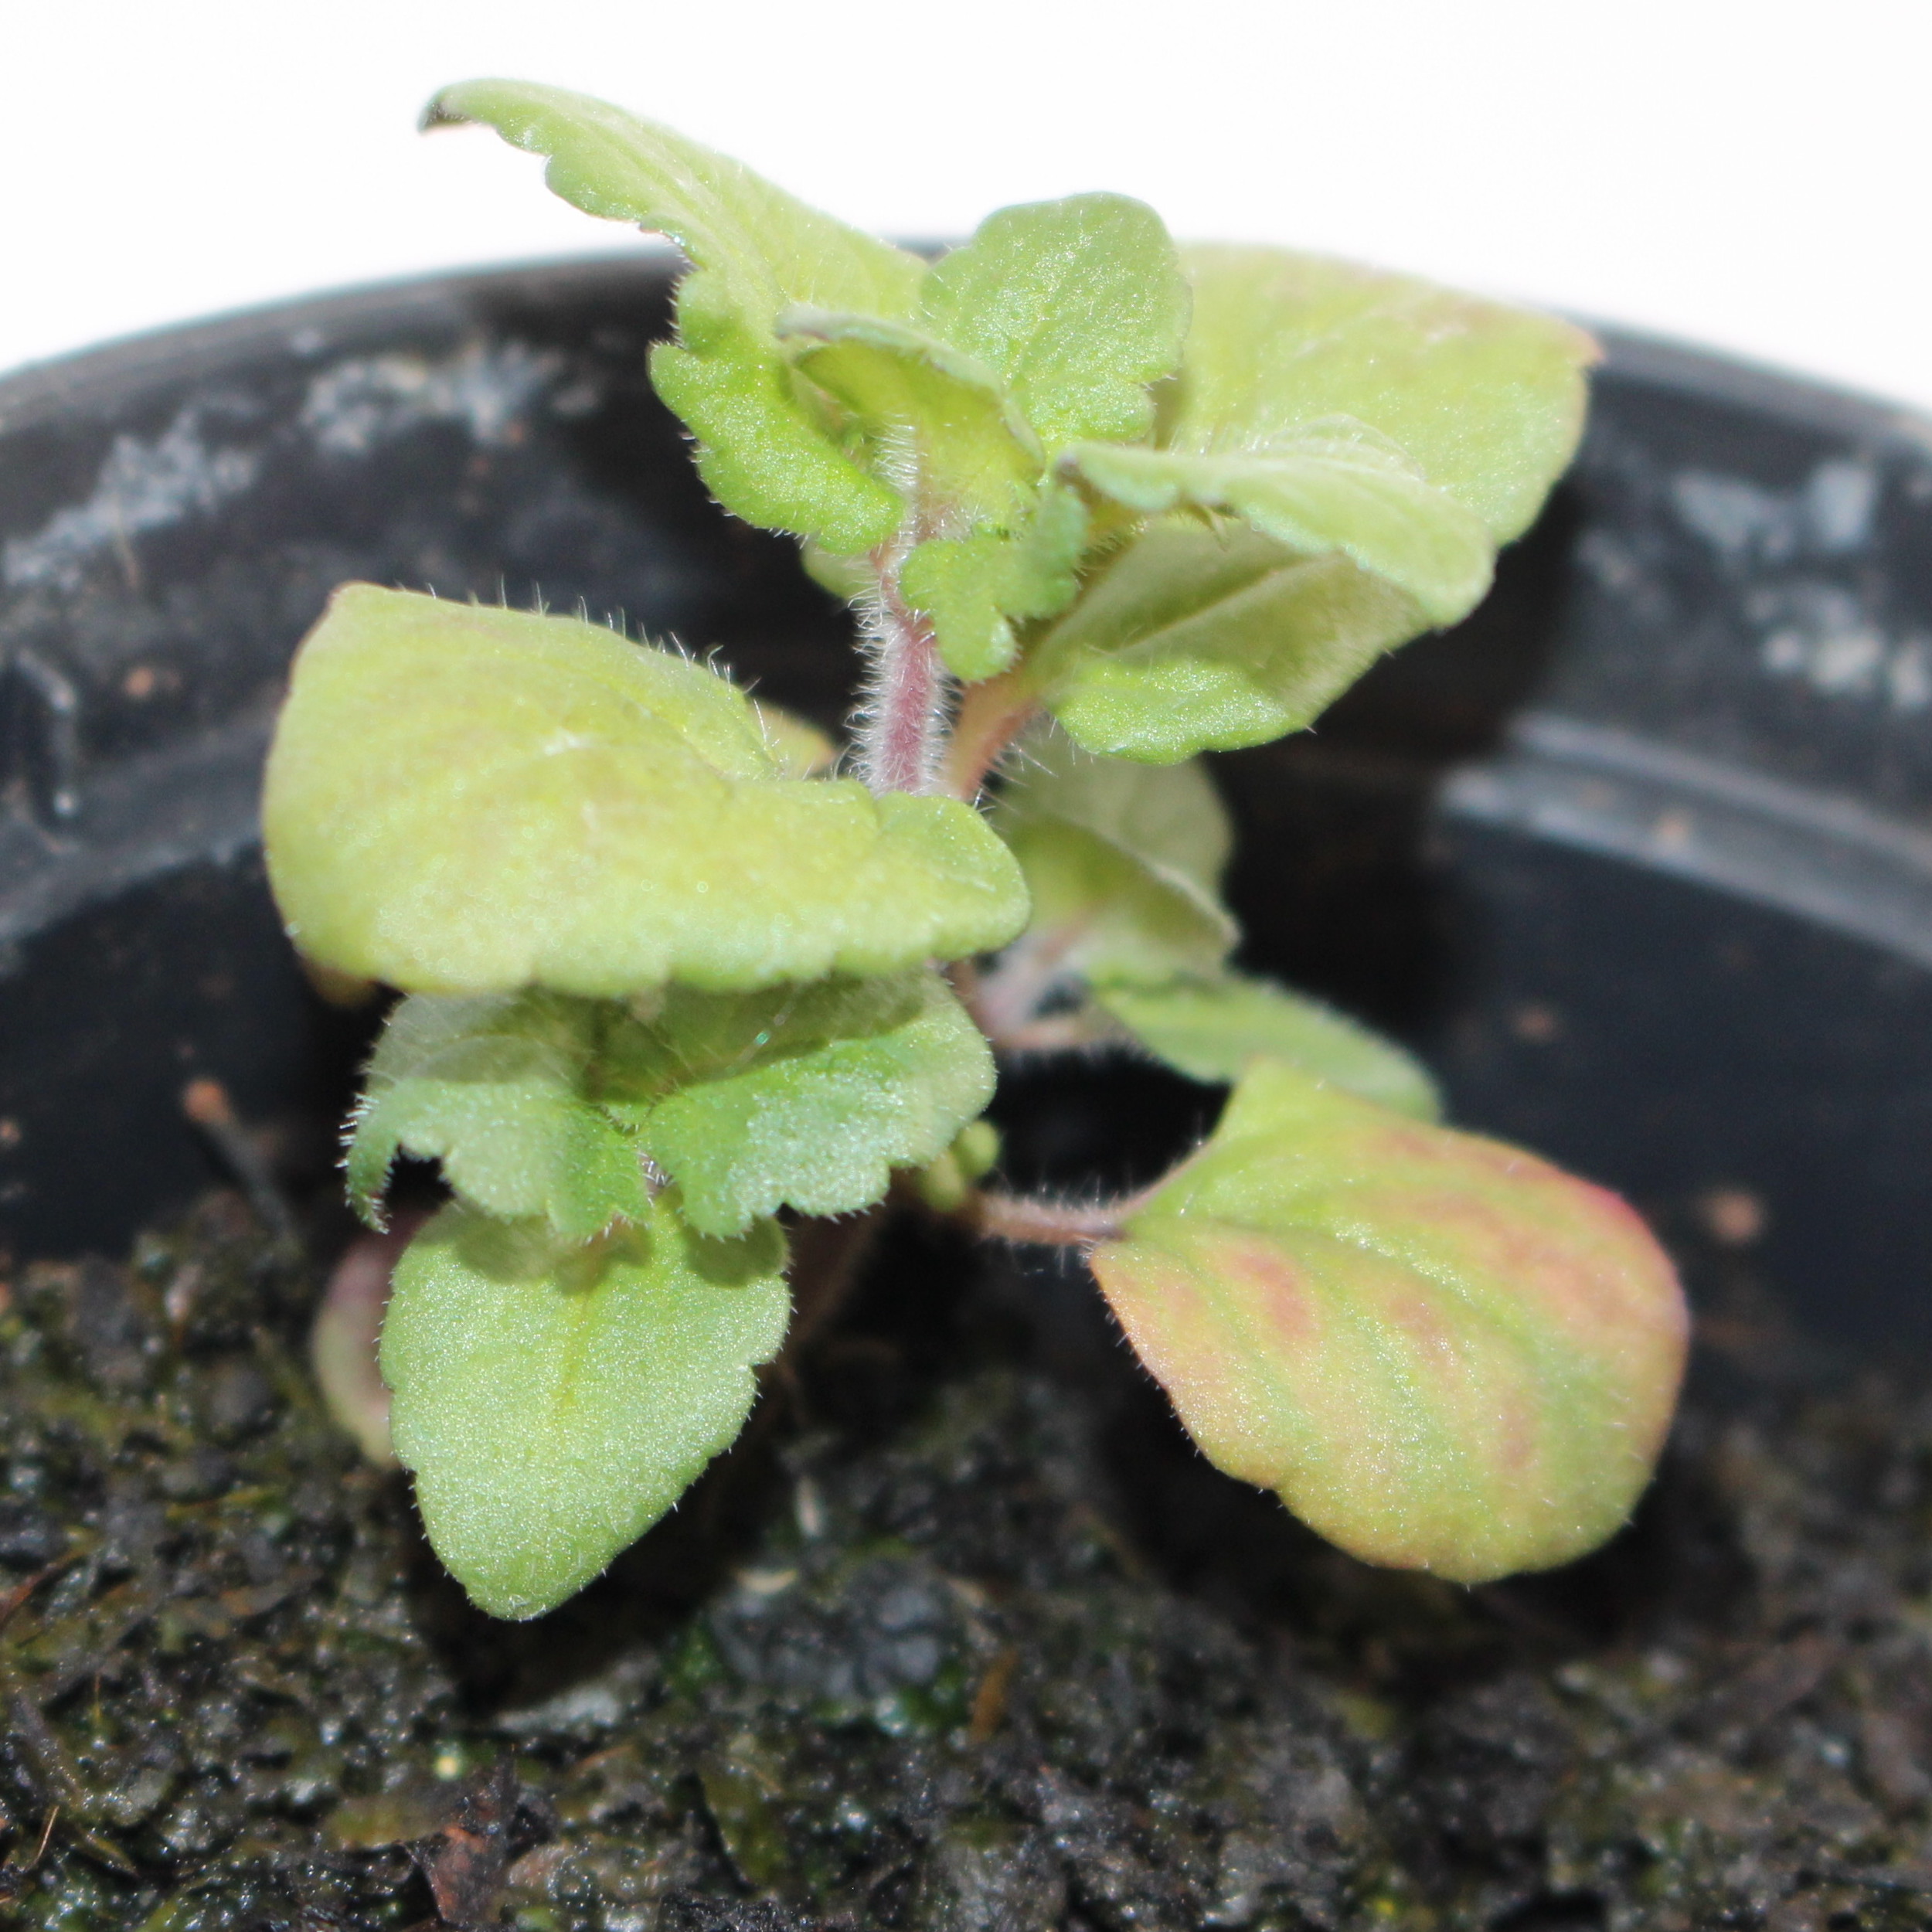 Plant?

Veronica persica
